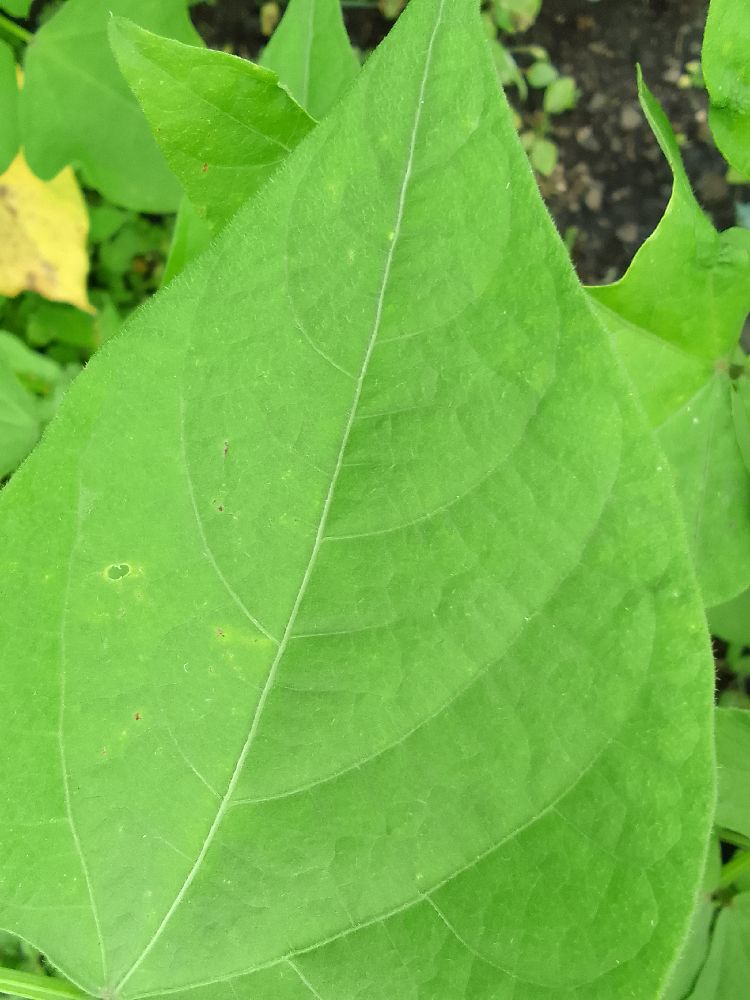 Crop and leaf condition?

common bean, healthy
